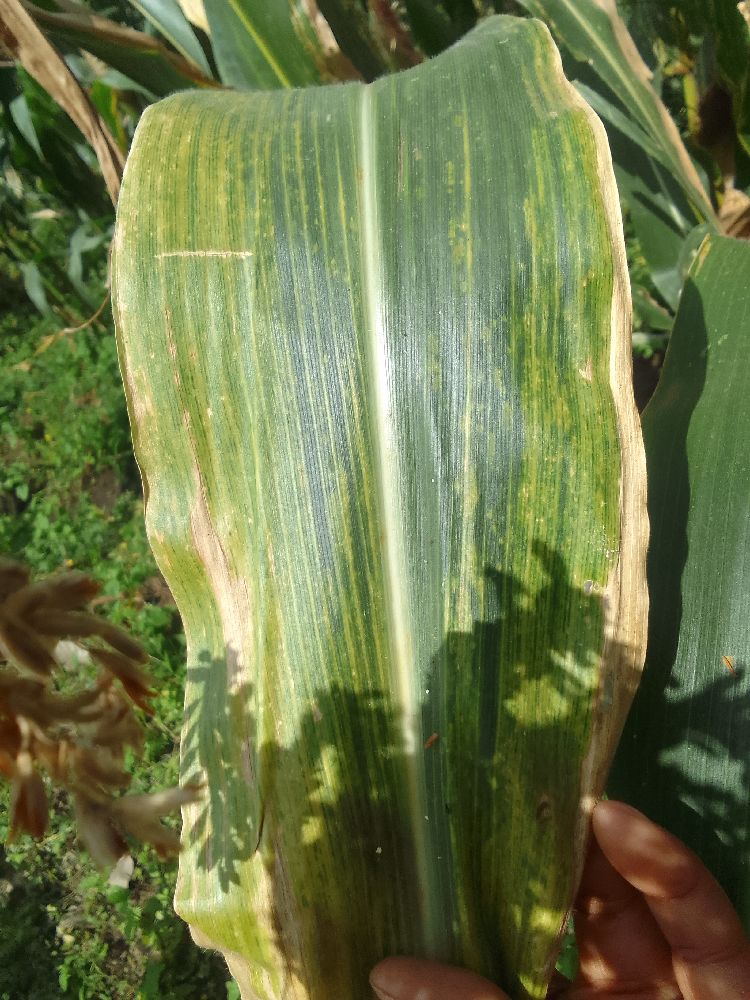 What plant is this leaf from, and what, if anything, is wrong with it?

maize, maize lethal necrosis
